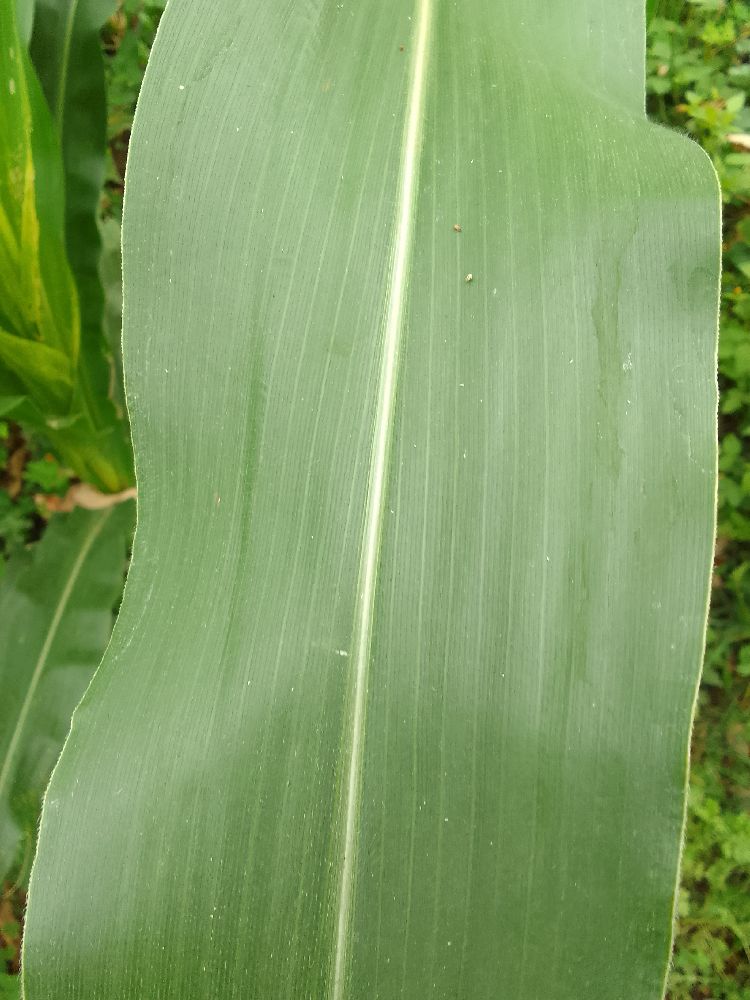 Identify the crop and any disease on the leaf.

maize, healthy
